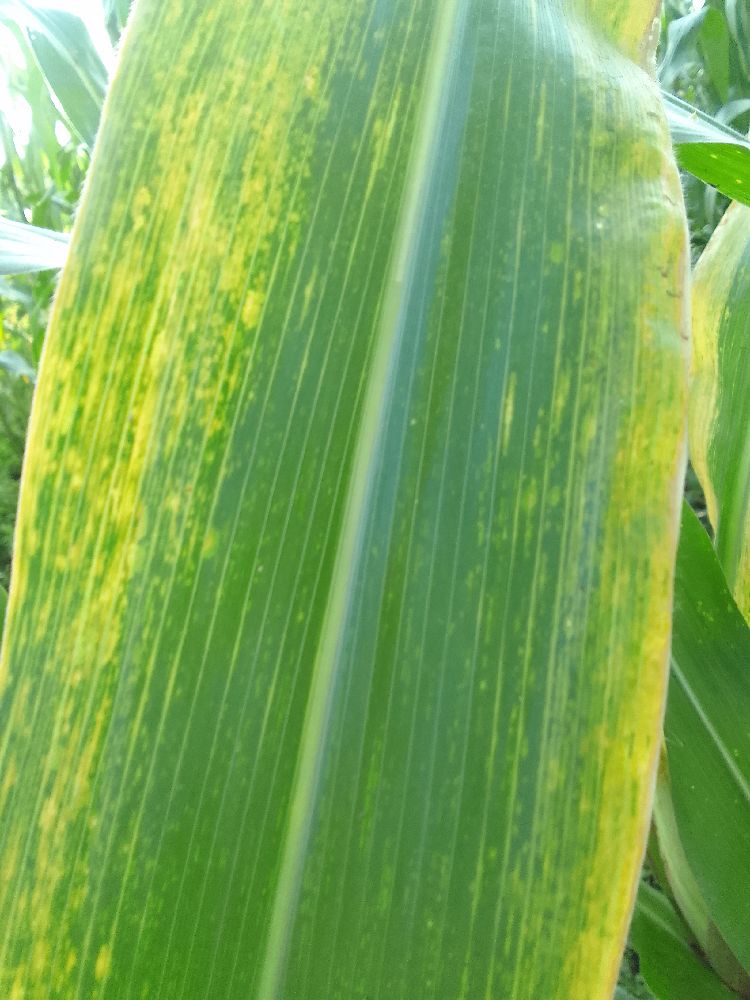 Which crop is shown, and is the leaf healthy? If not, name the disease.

maize, maize lethal necrosis
